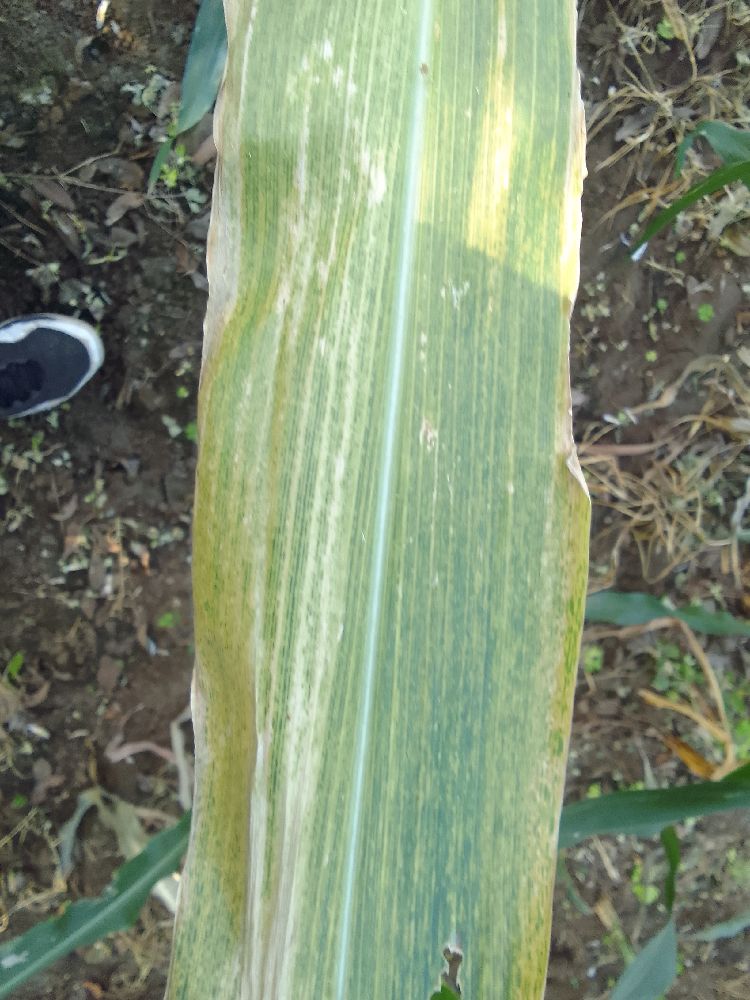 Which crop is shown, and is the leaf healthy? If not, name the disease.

maize, maize lethal necrosis
